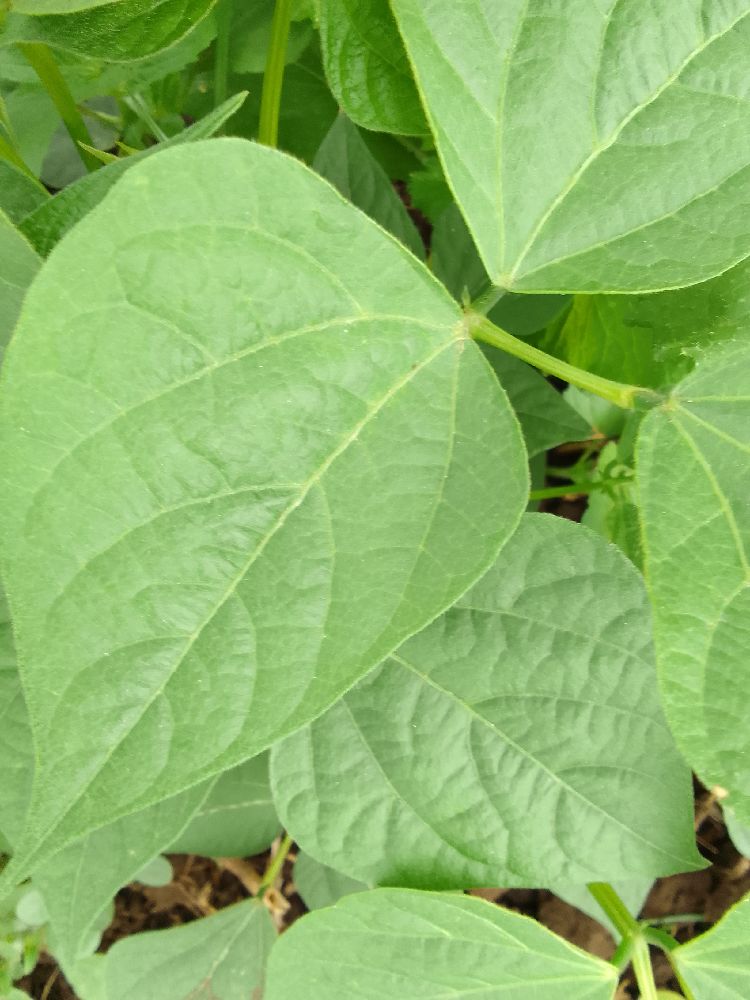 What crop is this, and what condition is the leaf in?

common bean, healthy
